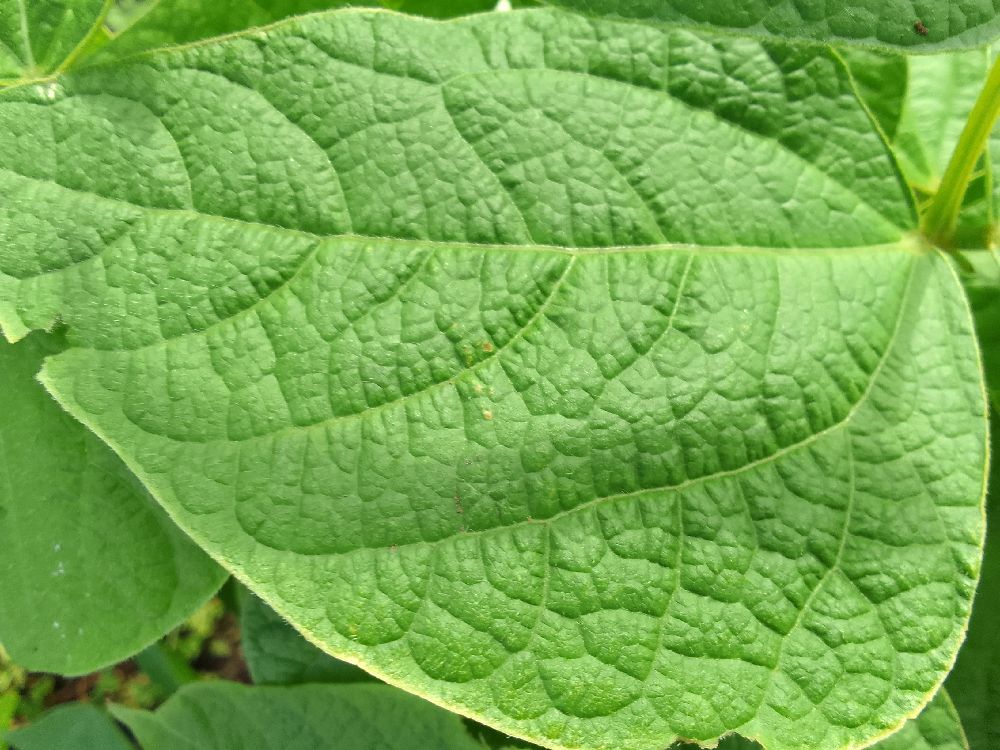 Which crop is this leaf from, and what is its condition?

common bean, healthy
